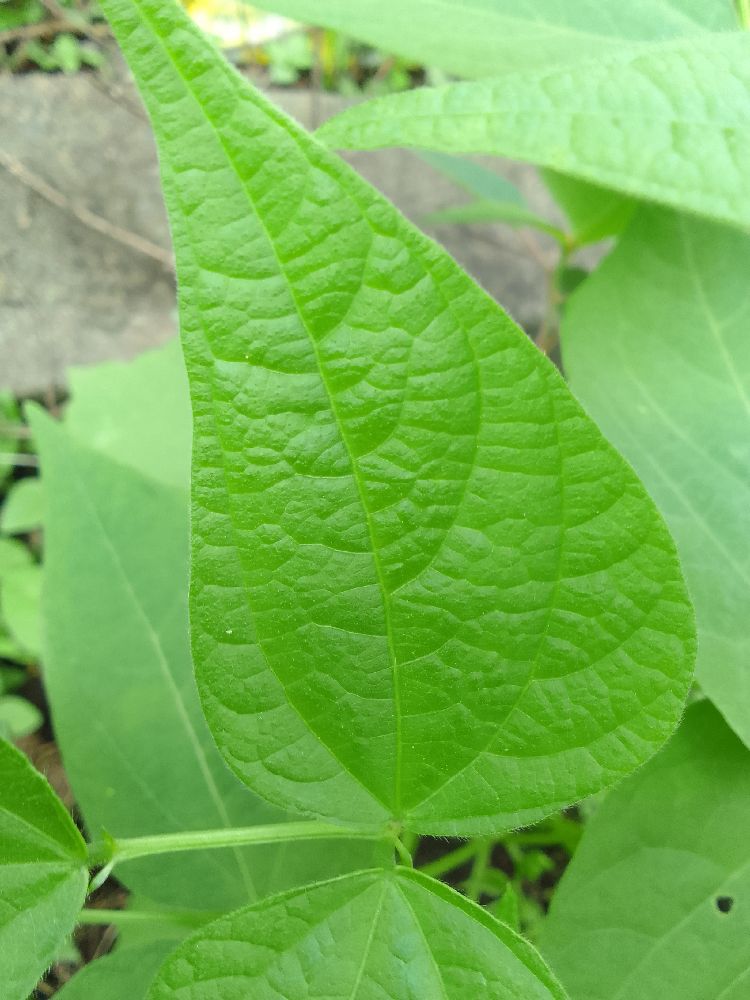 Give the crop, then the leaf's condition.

common bean, healthy
